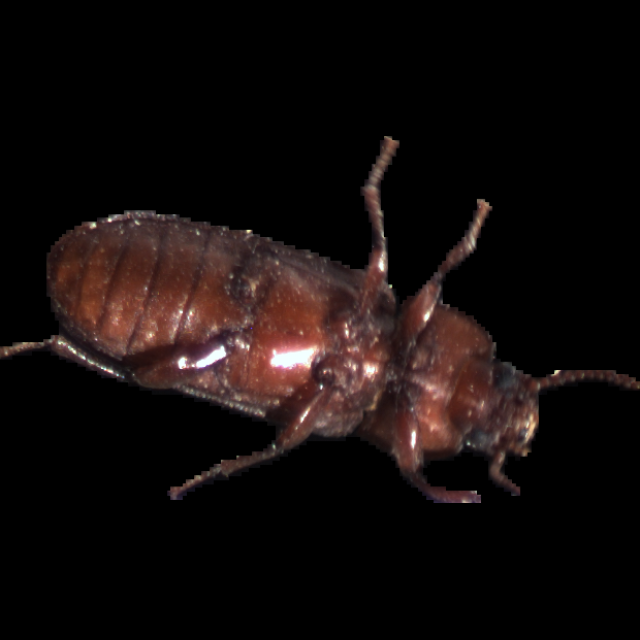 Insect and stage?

mealworm beetle
